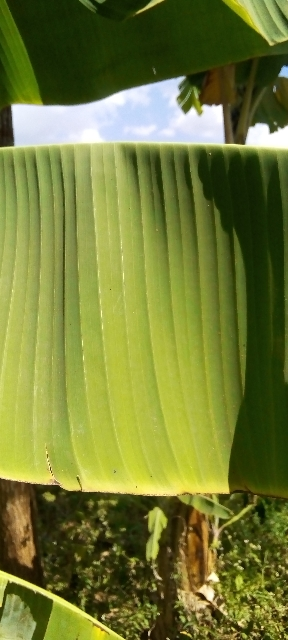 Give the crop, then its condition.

banana, healthy
